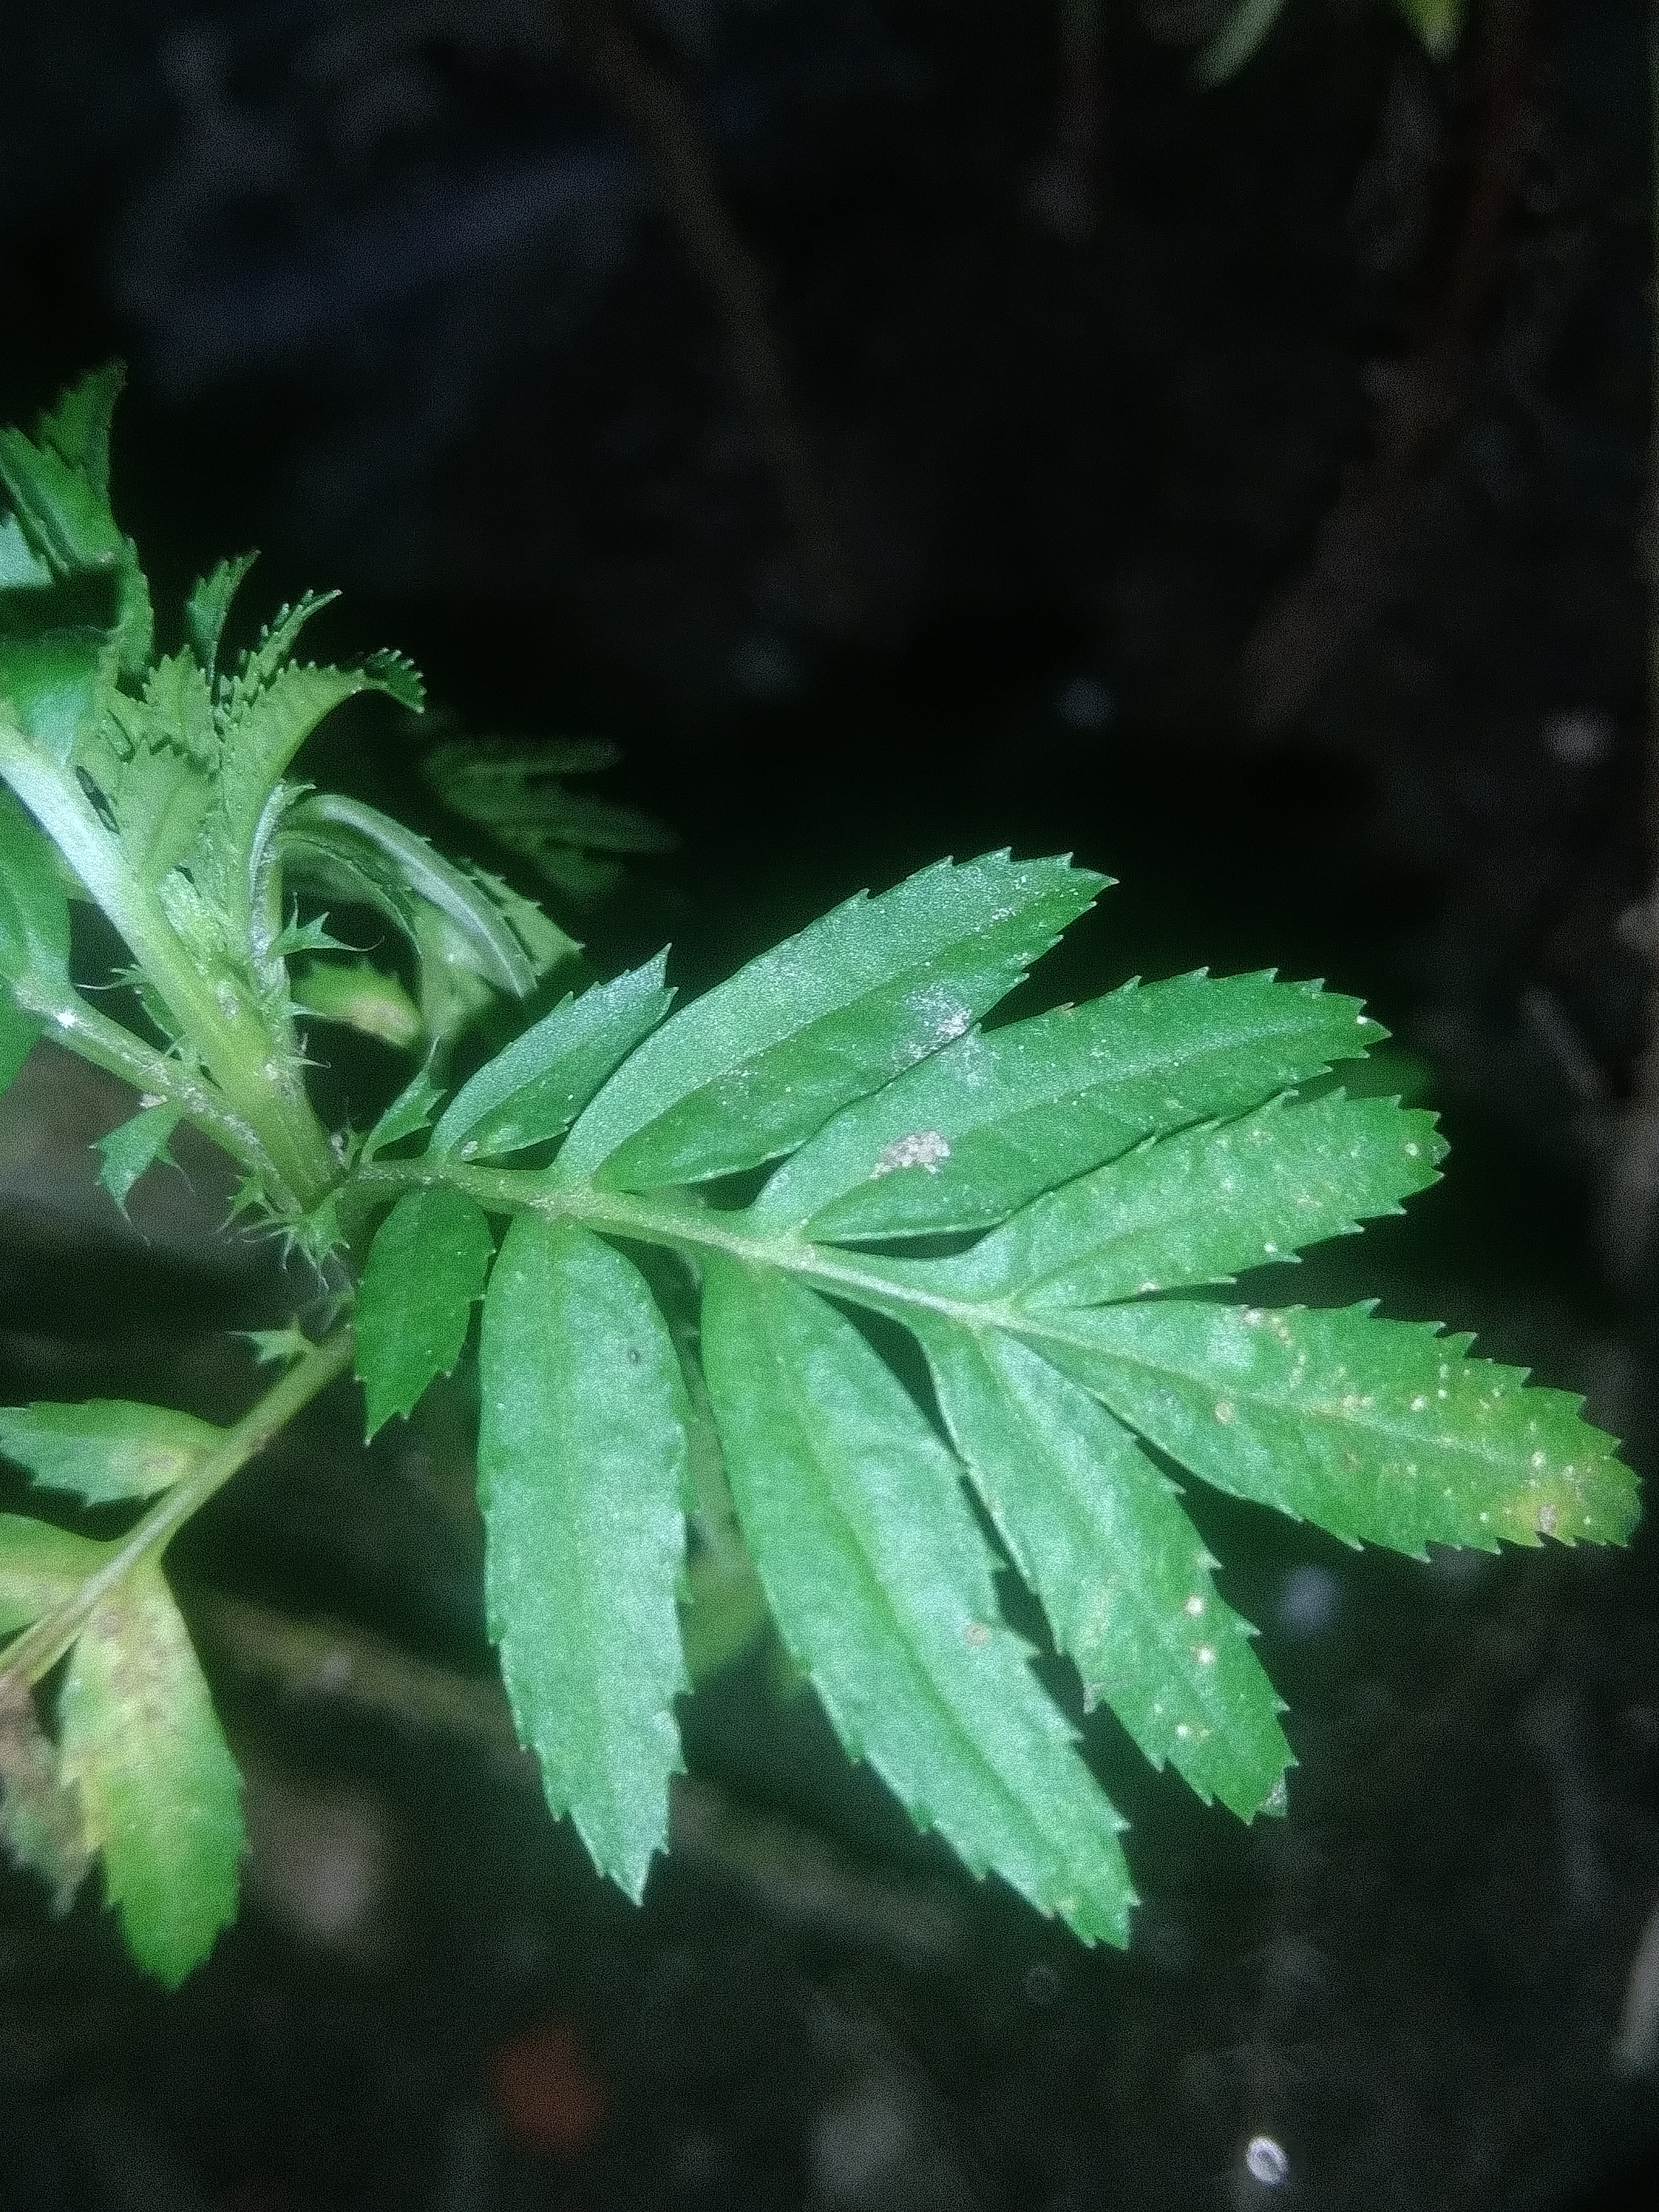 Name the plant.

marigold
